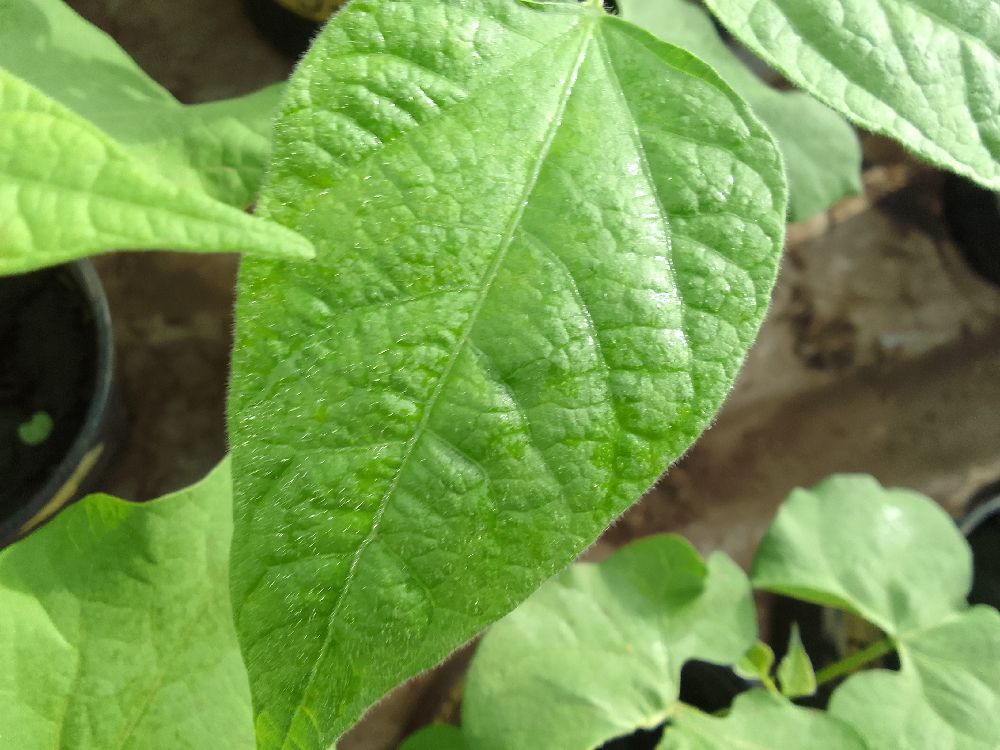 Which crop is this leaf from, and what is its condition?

common bean, healthy
